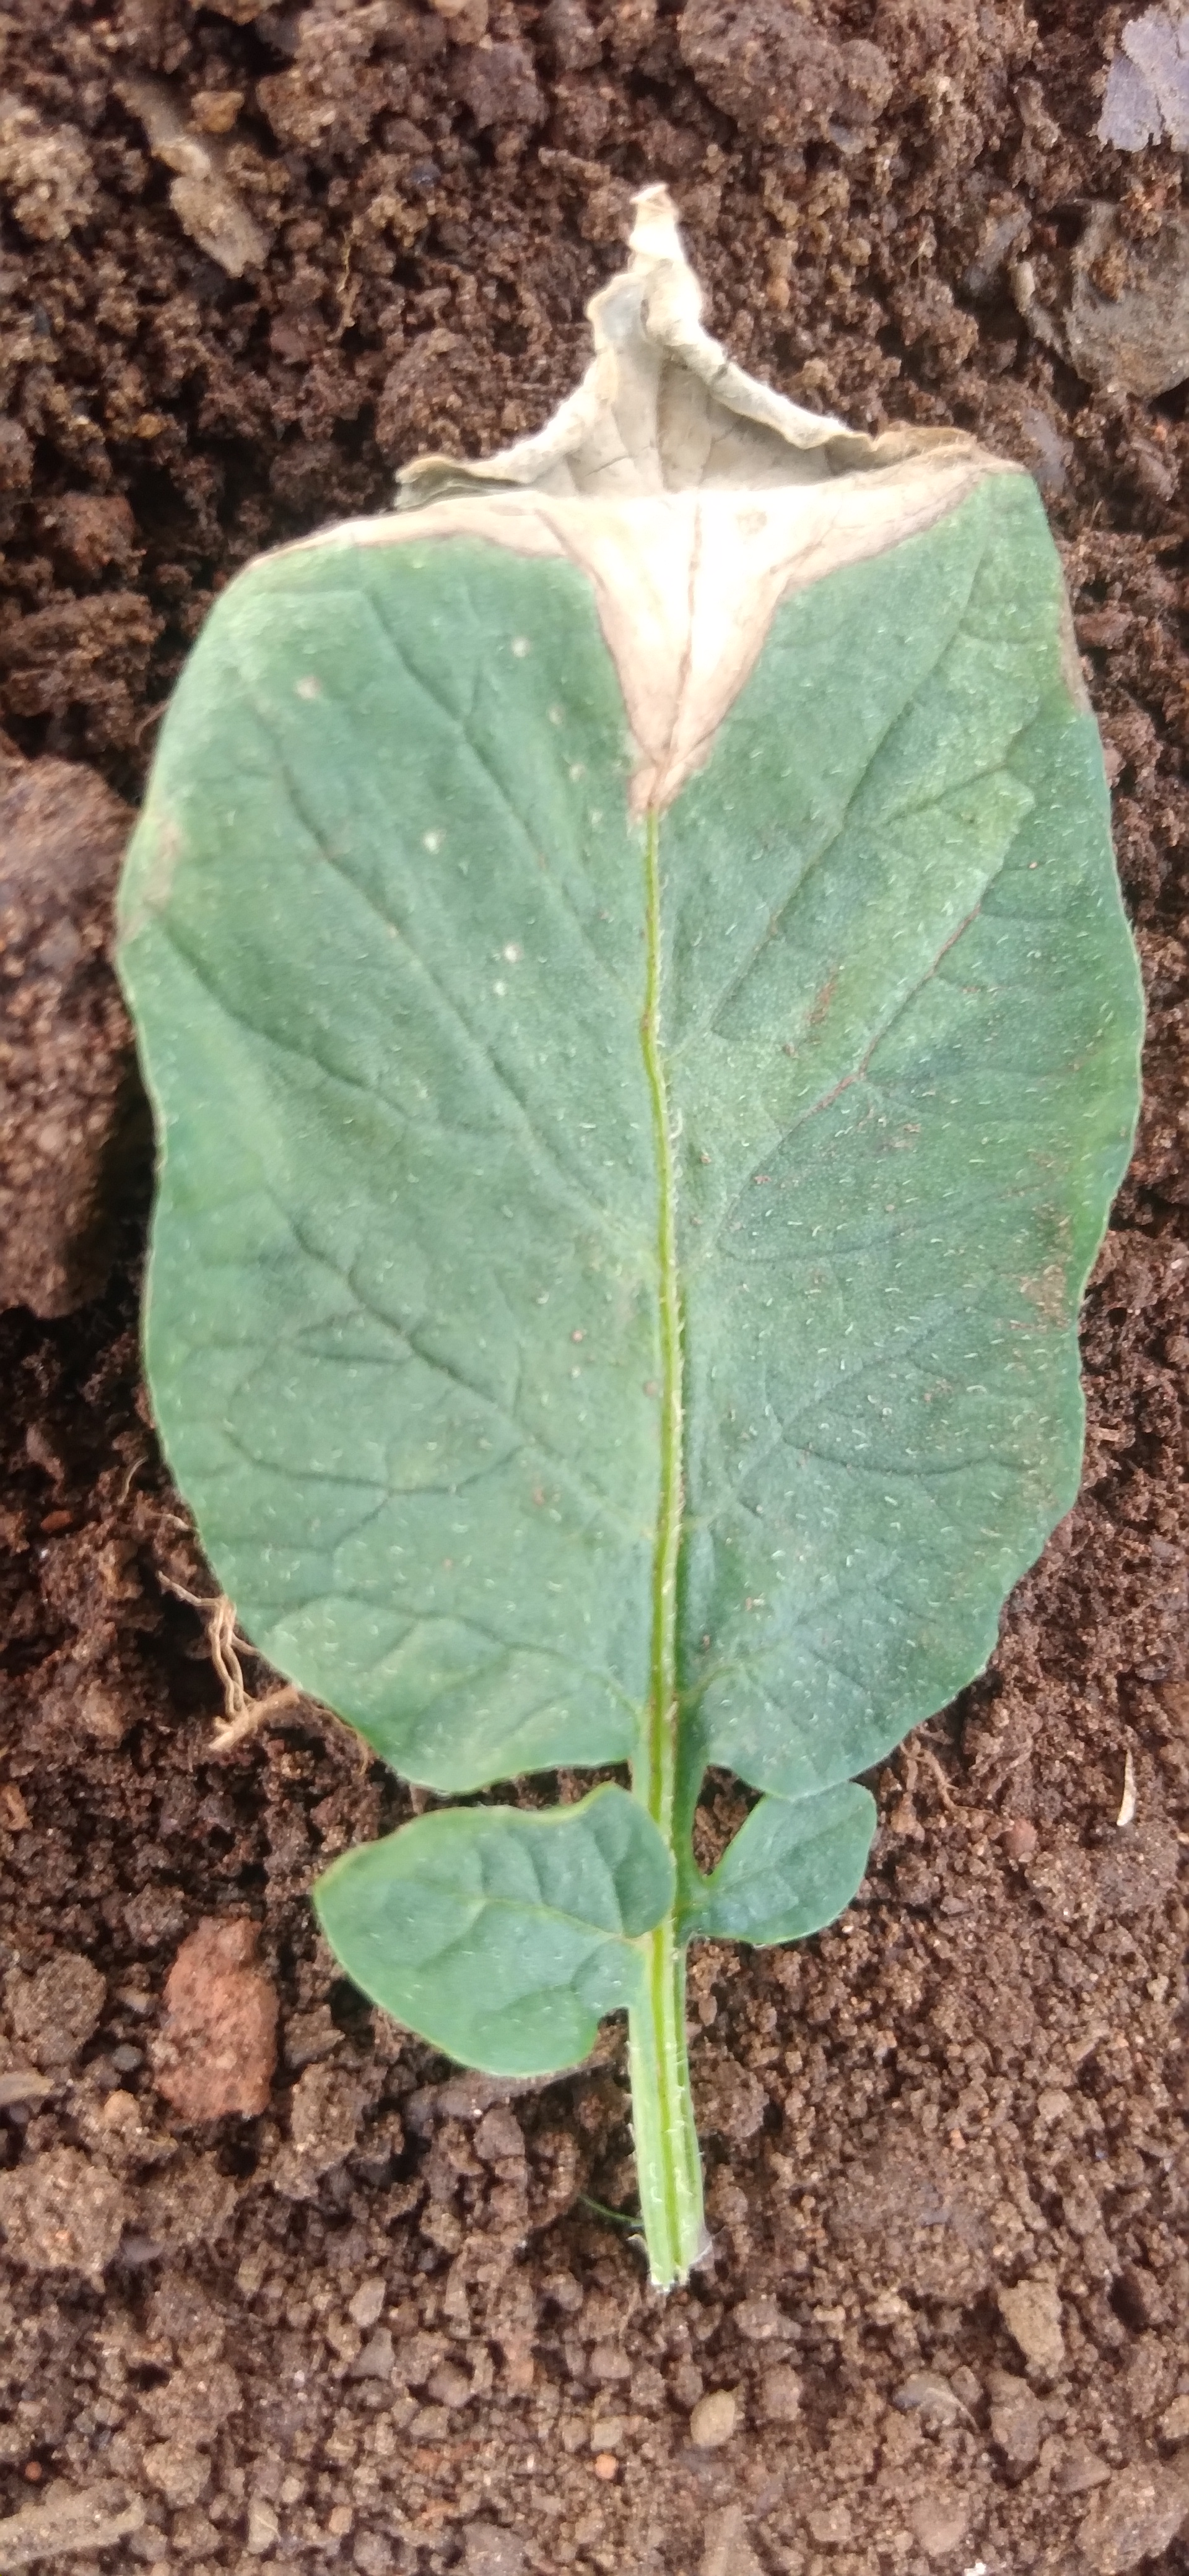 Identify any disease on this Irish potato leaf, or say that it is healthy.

early blight
